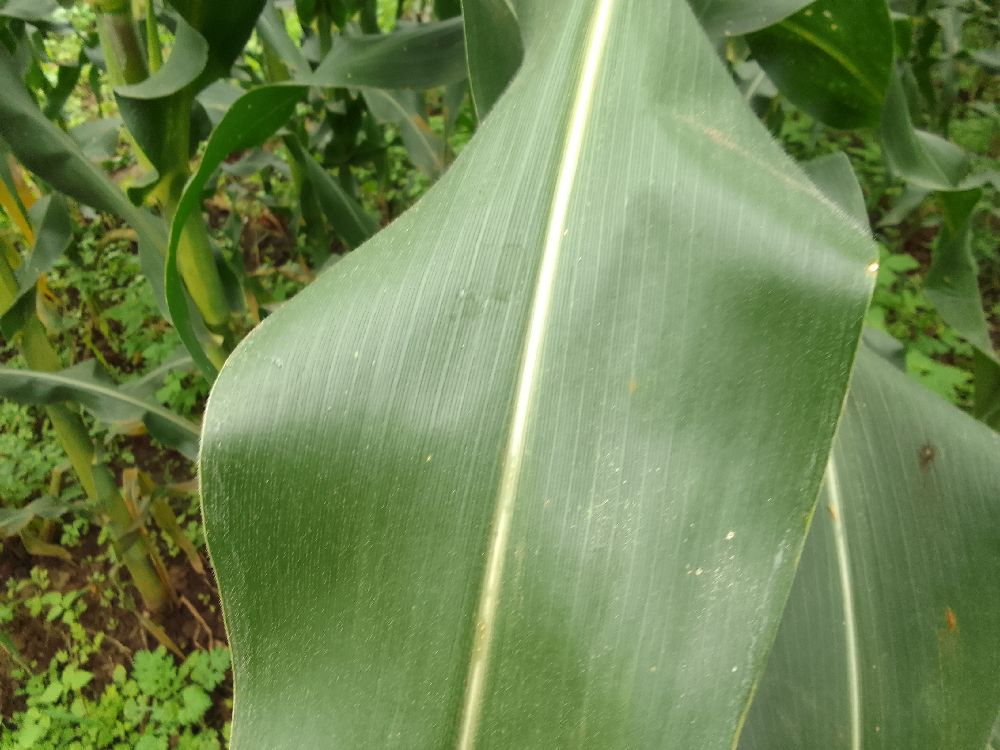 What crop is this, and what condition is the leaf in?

maize, healthy
